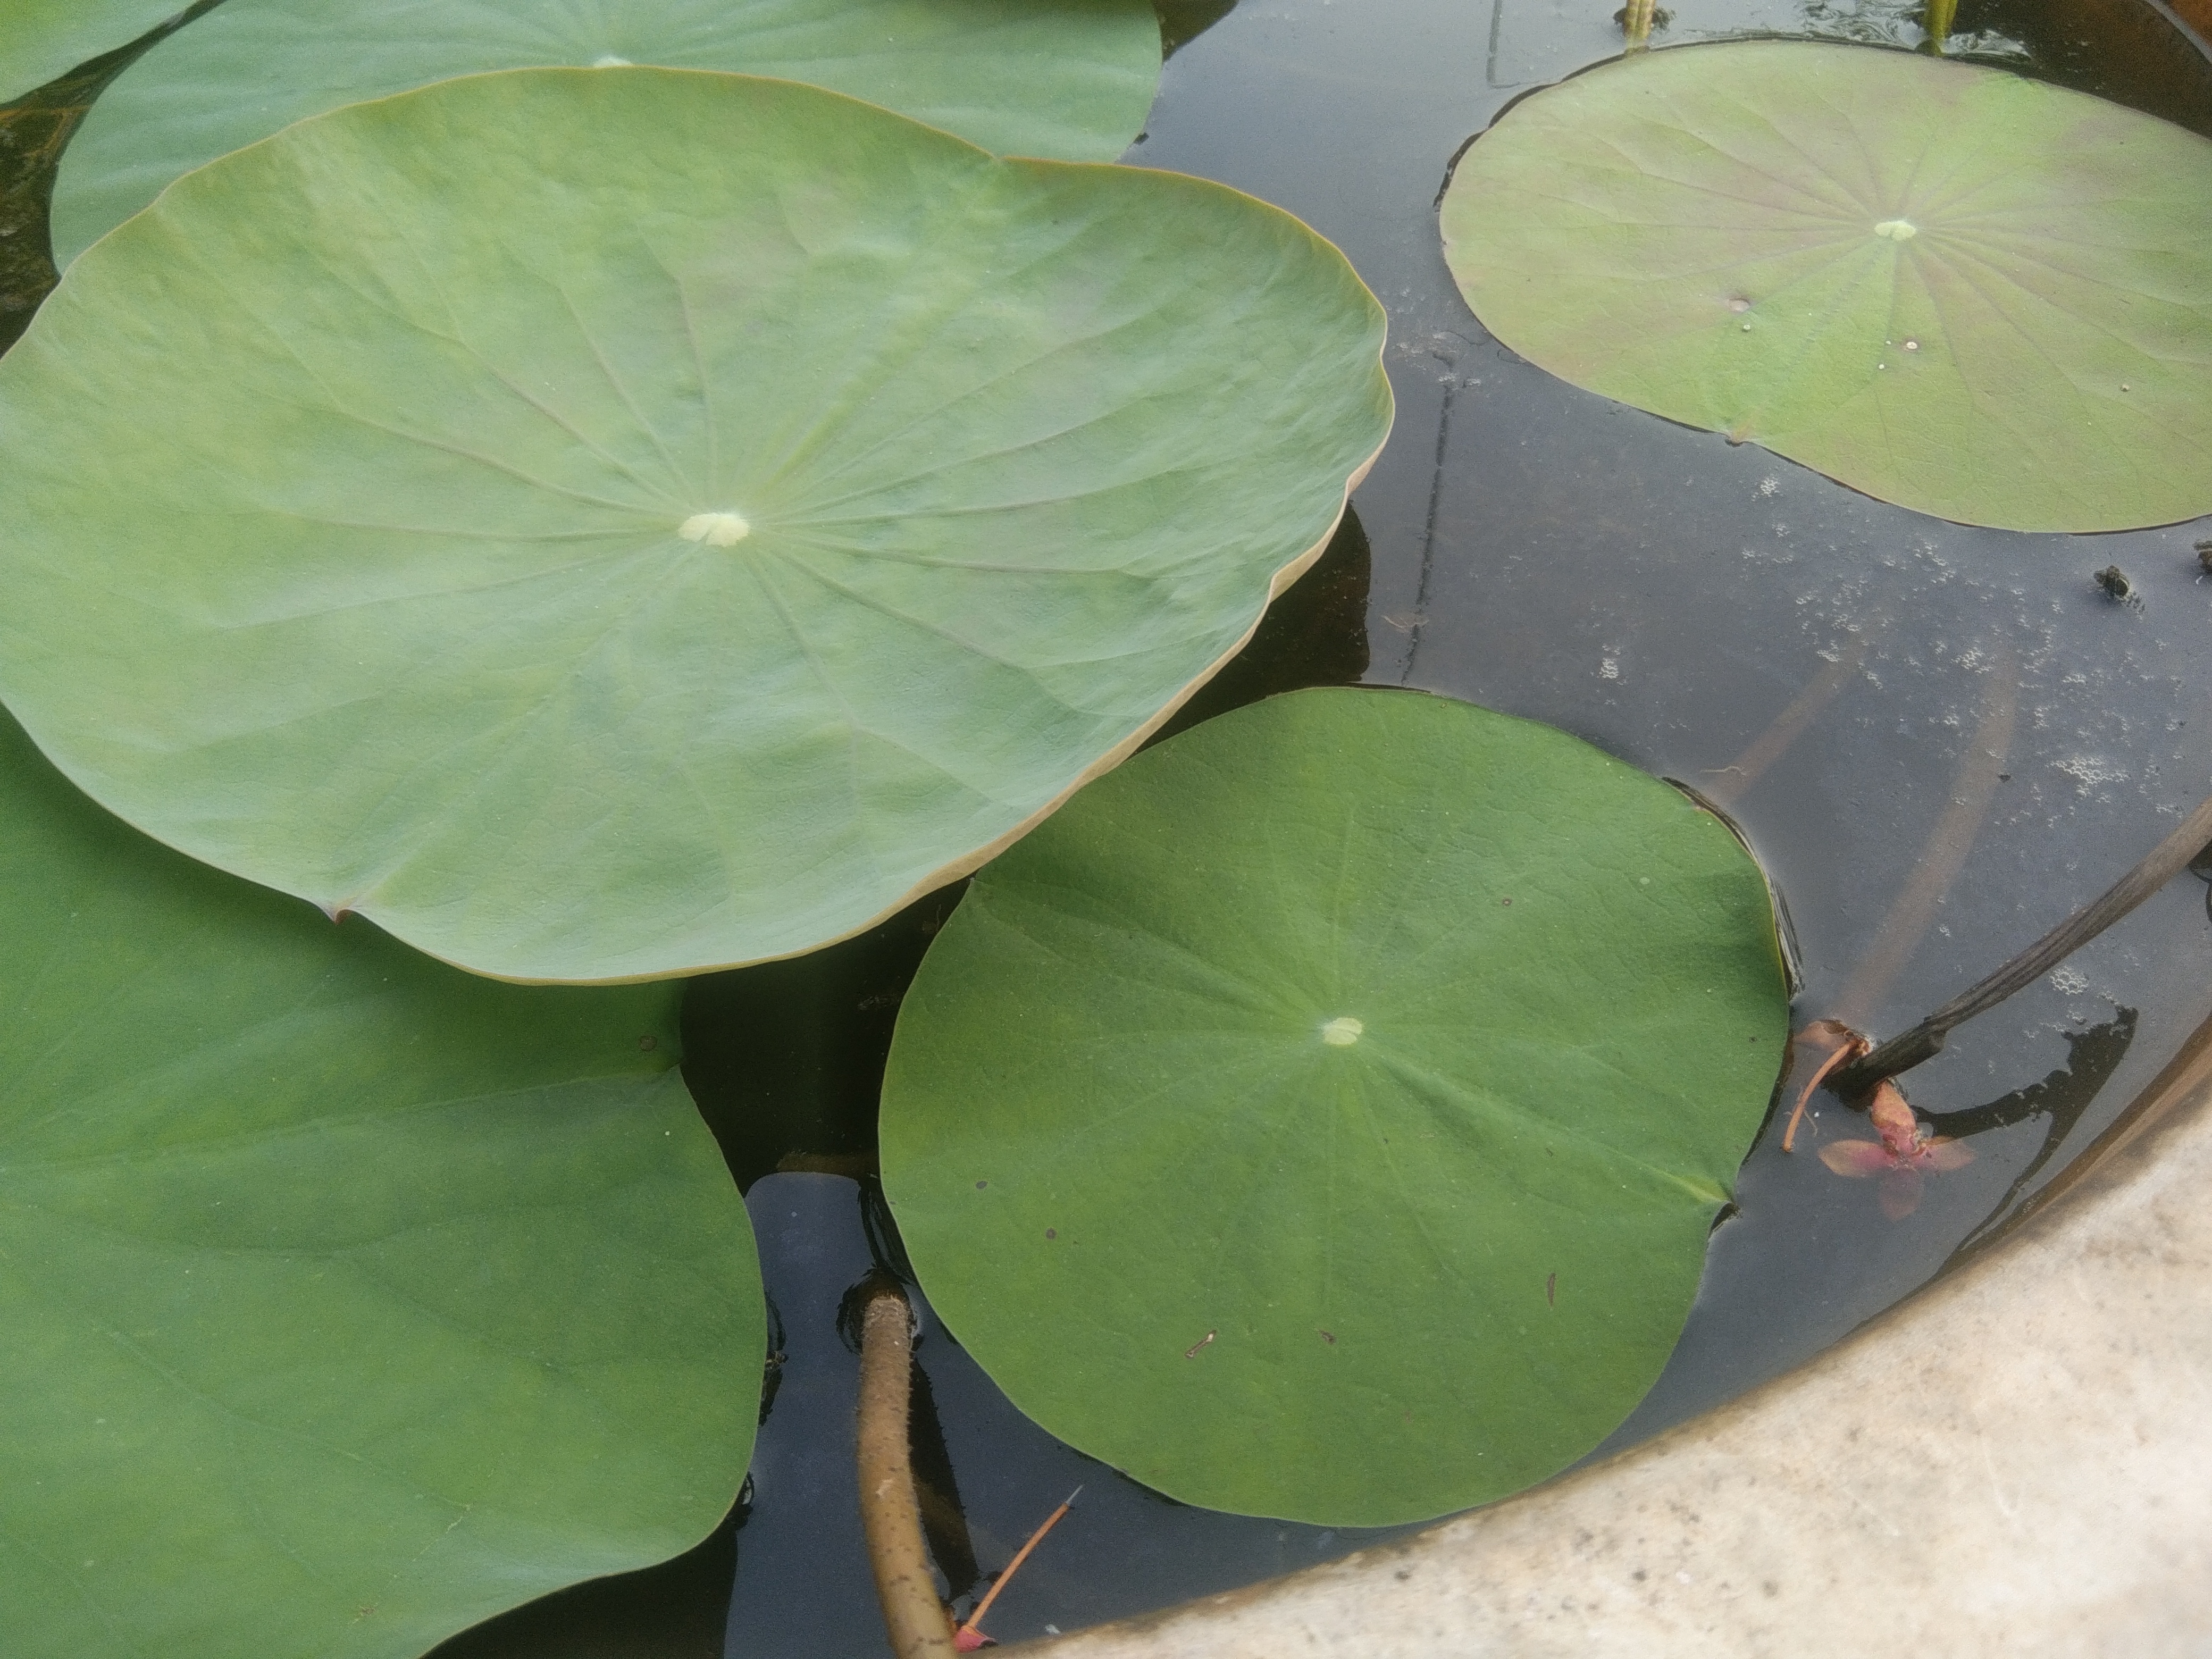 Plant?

lotus
